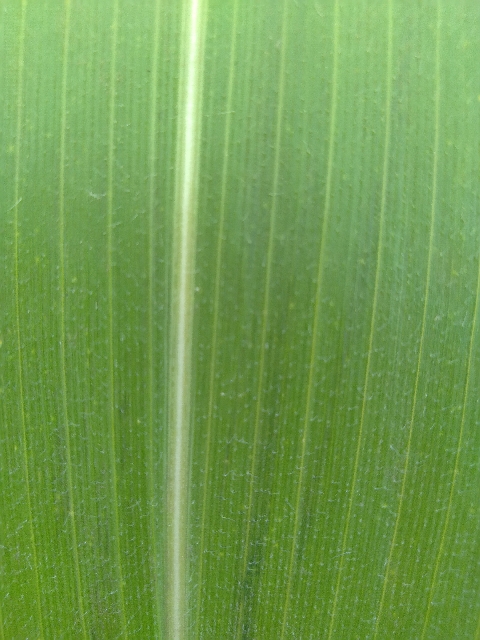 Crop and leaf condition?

maize, healthy
